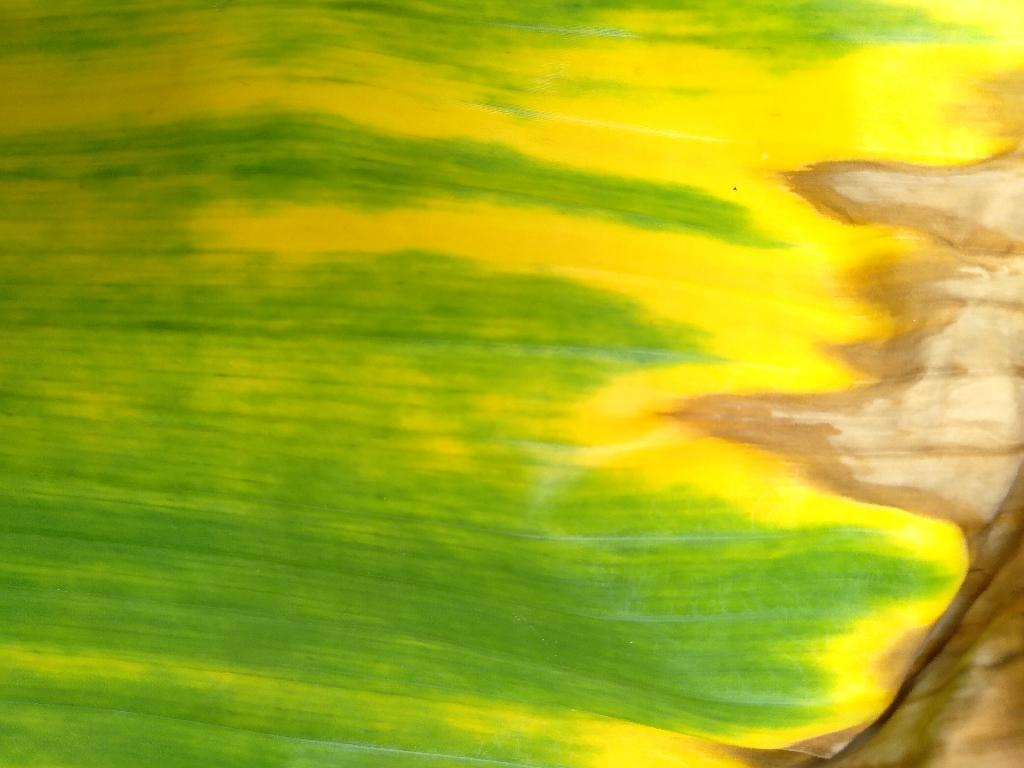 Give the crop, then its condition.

banana, fusarium wilt race 1
